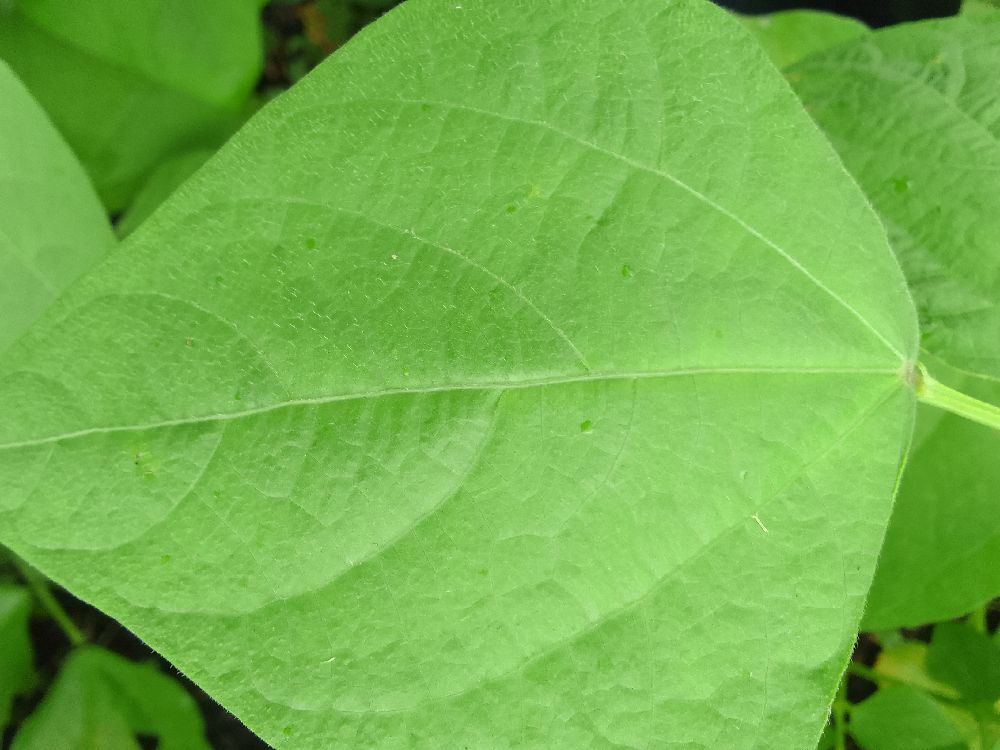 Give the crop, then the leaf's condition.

common bean, healthy
